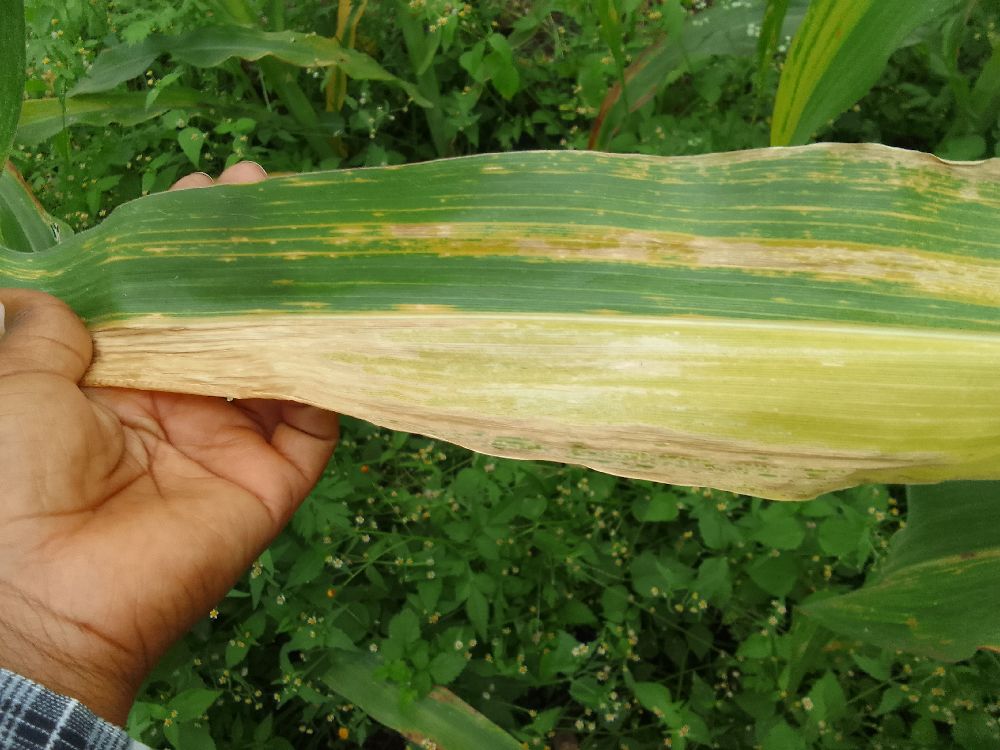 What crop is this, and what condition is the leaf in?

maize, maize lethal necrosis
